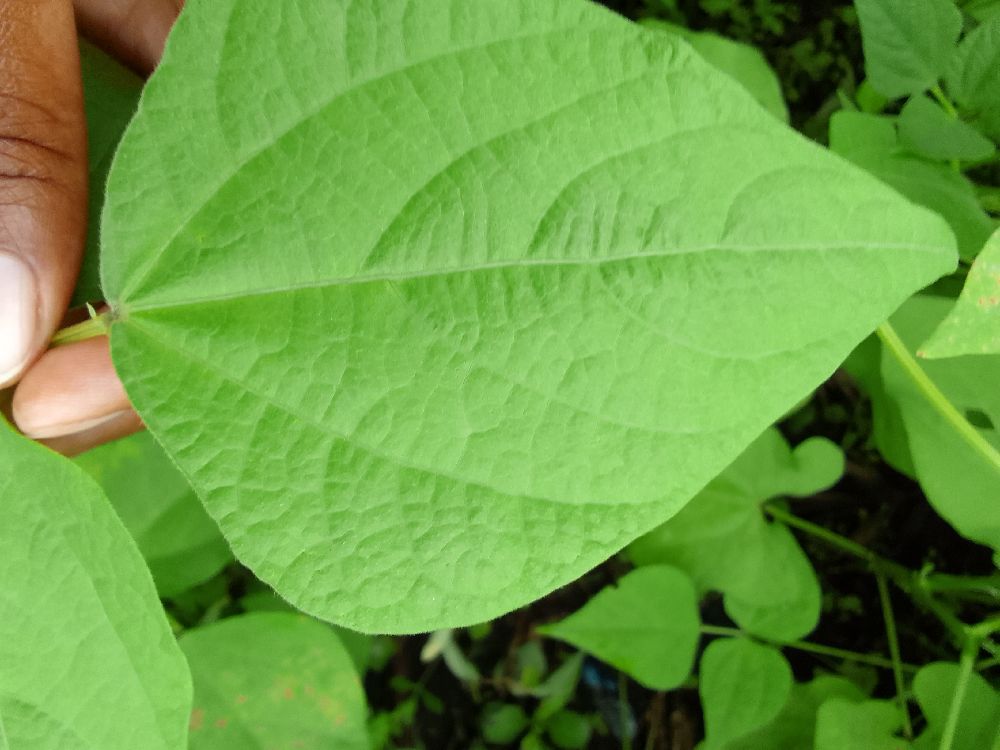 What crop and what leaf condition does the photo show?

common bean, healthy
